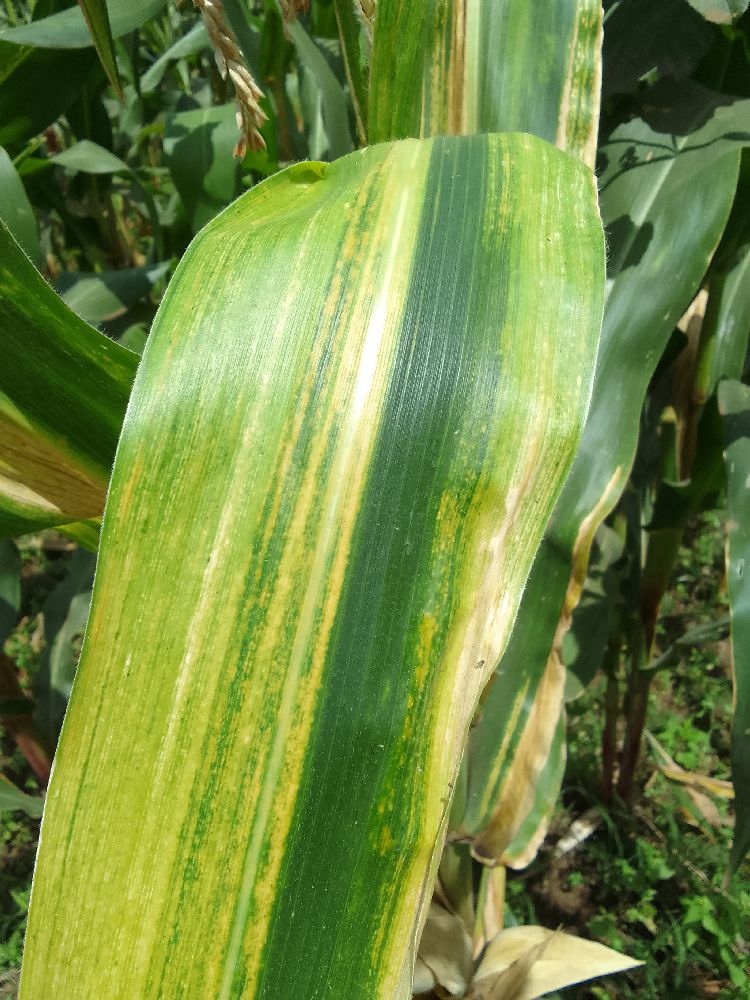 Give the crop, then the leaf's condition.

maize, maize lethal necrosis
